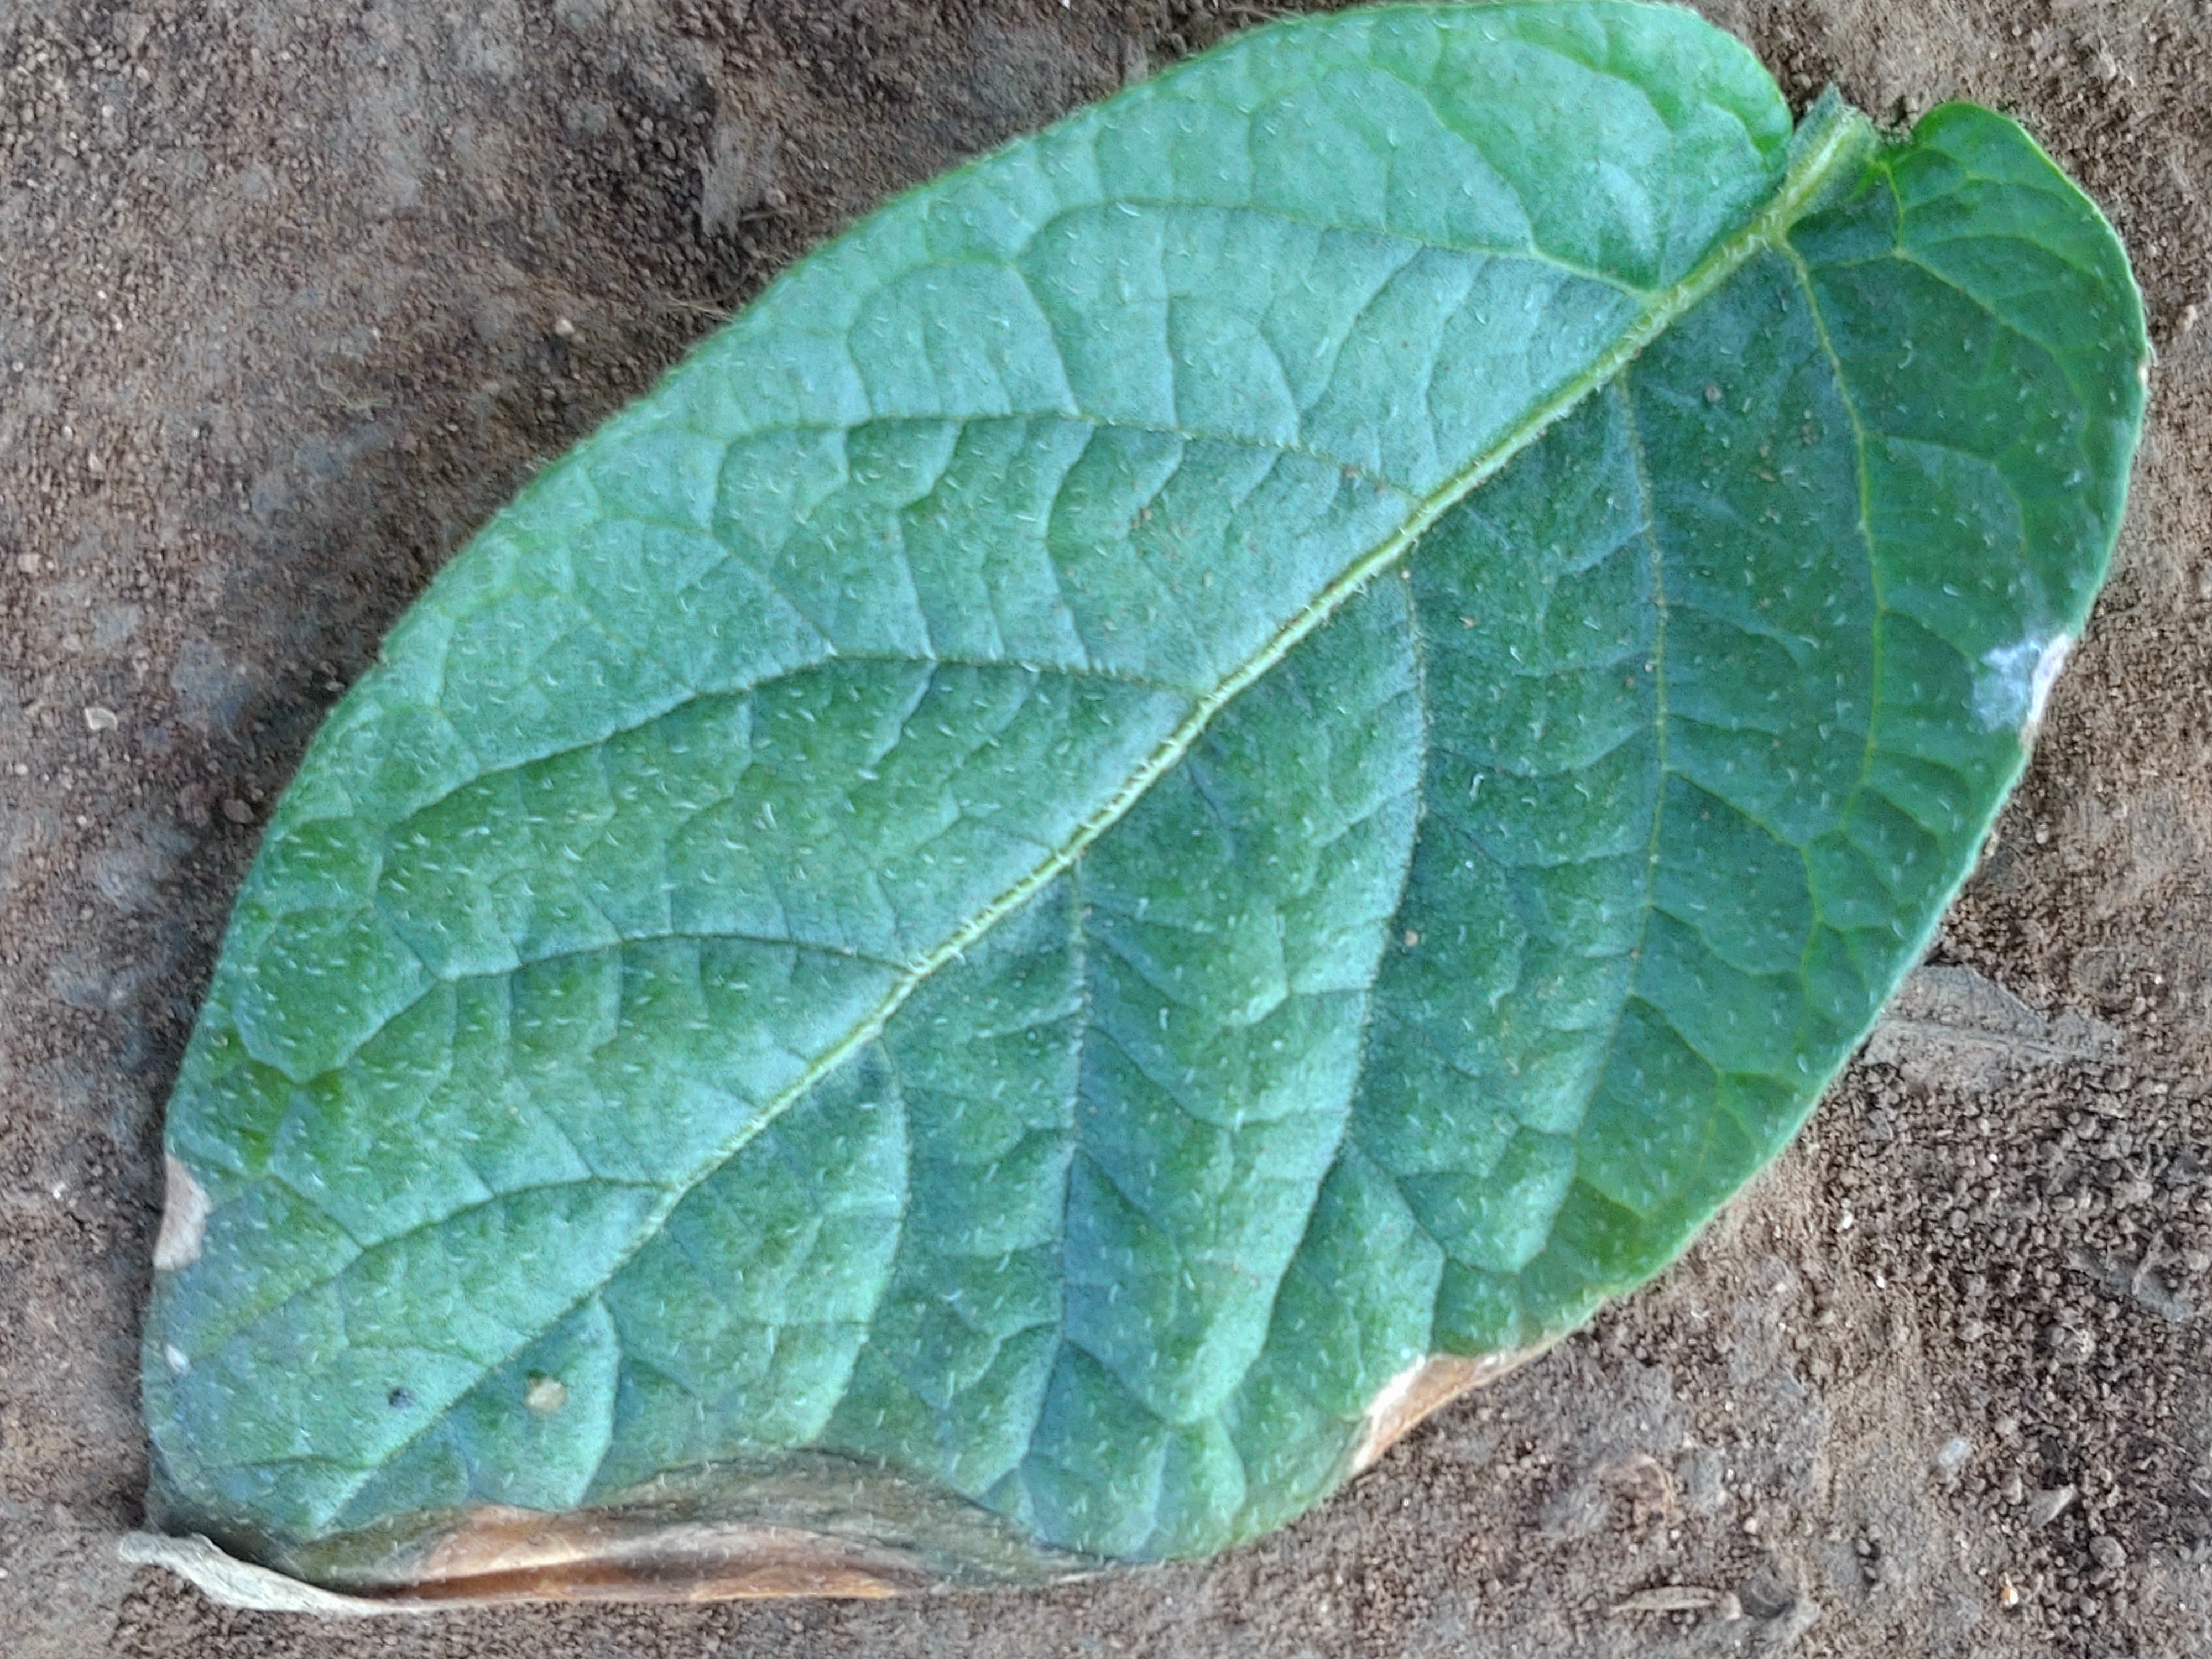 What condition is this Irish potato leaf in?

early blight
